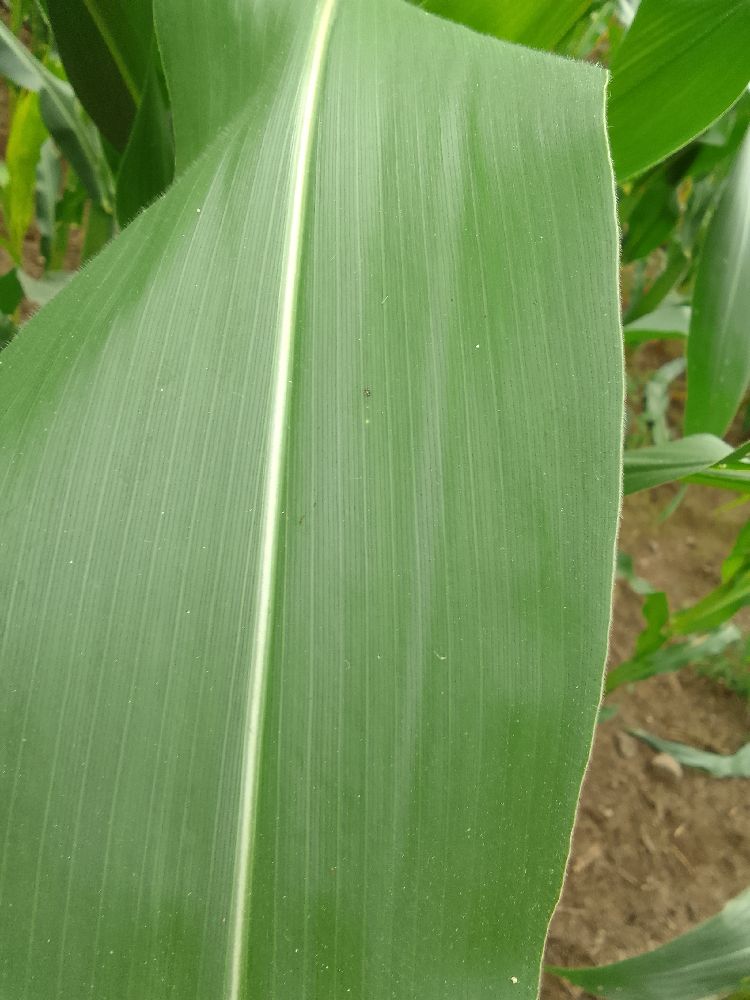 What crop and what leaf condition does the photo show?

maize, healthy
